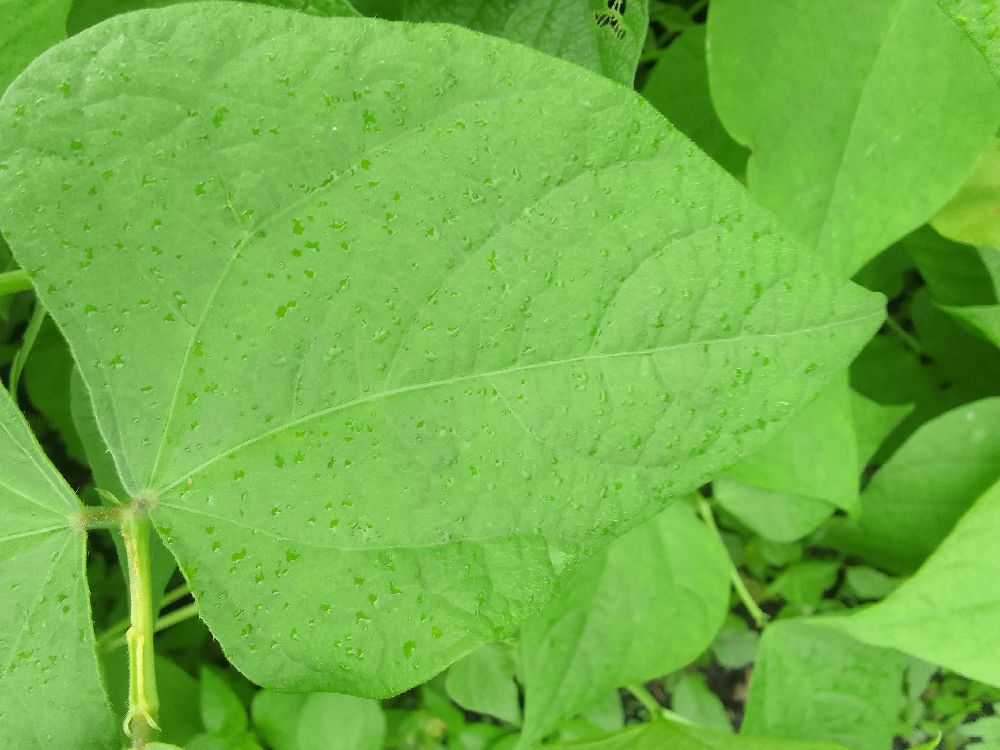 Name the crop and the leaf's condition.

common bean, healthy
